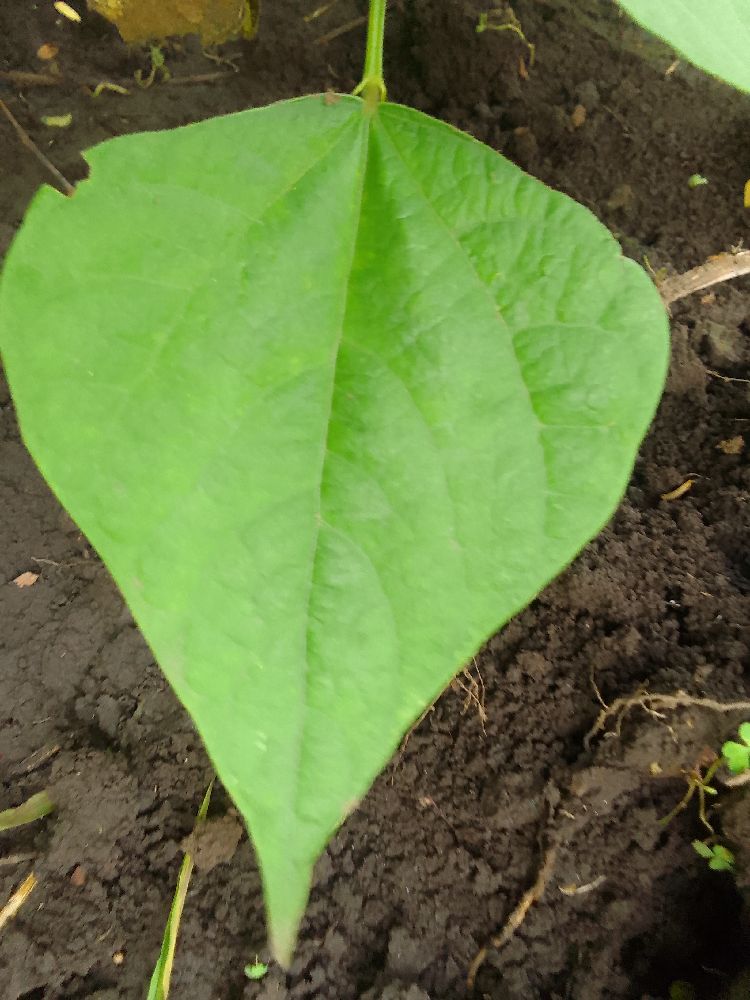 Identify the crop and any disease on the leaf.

common bean, healthy
